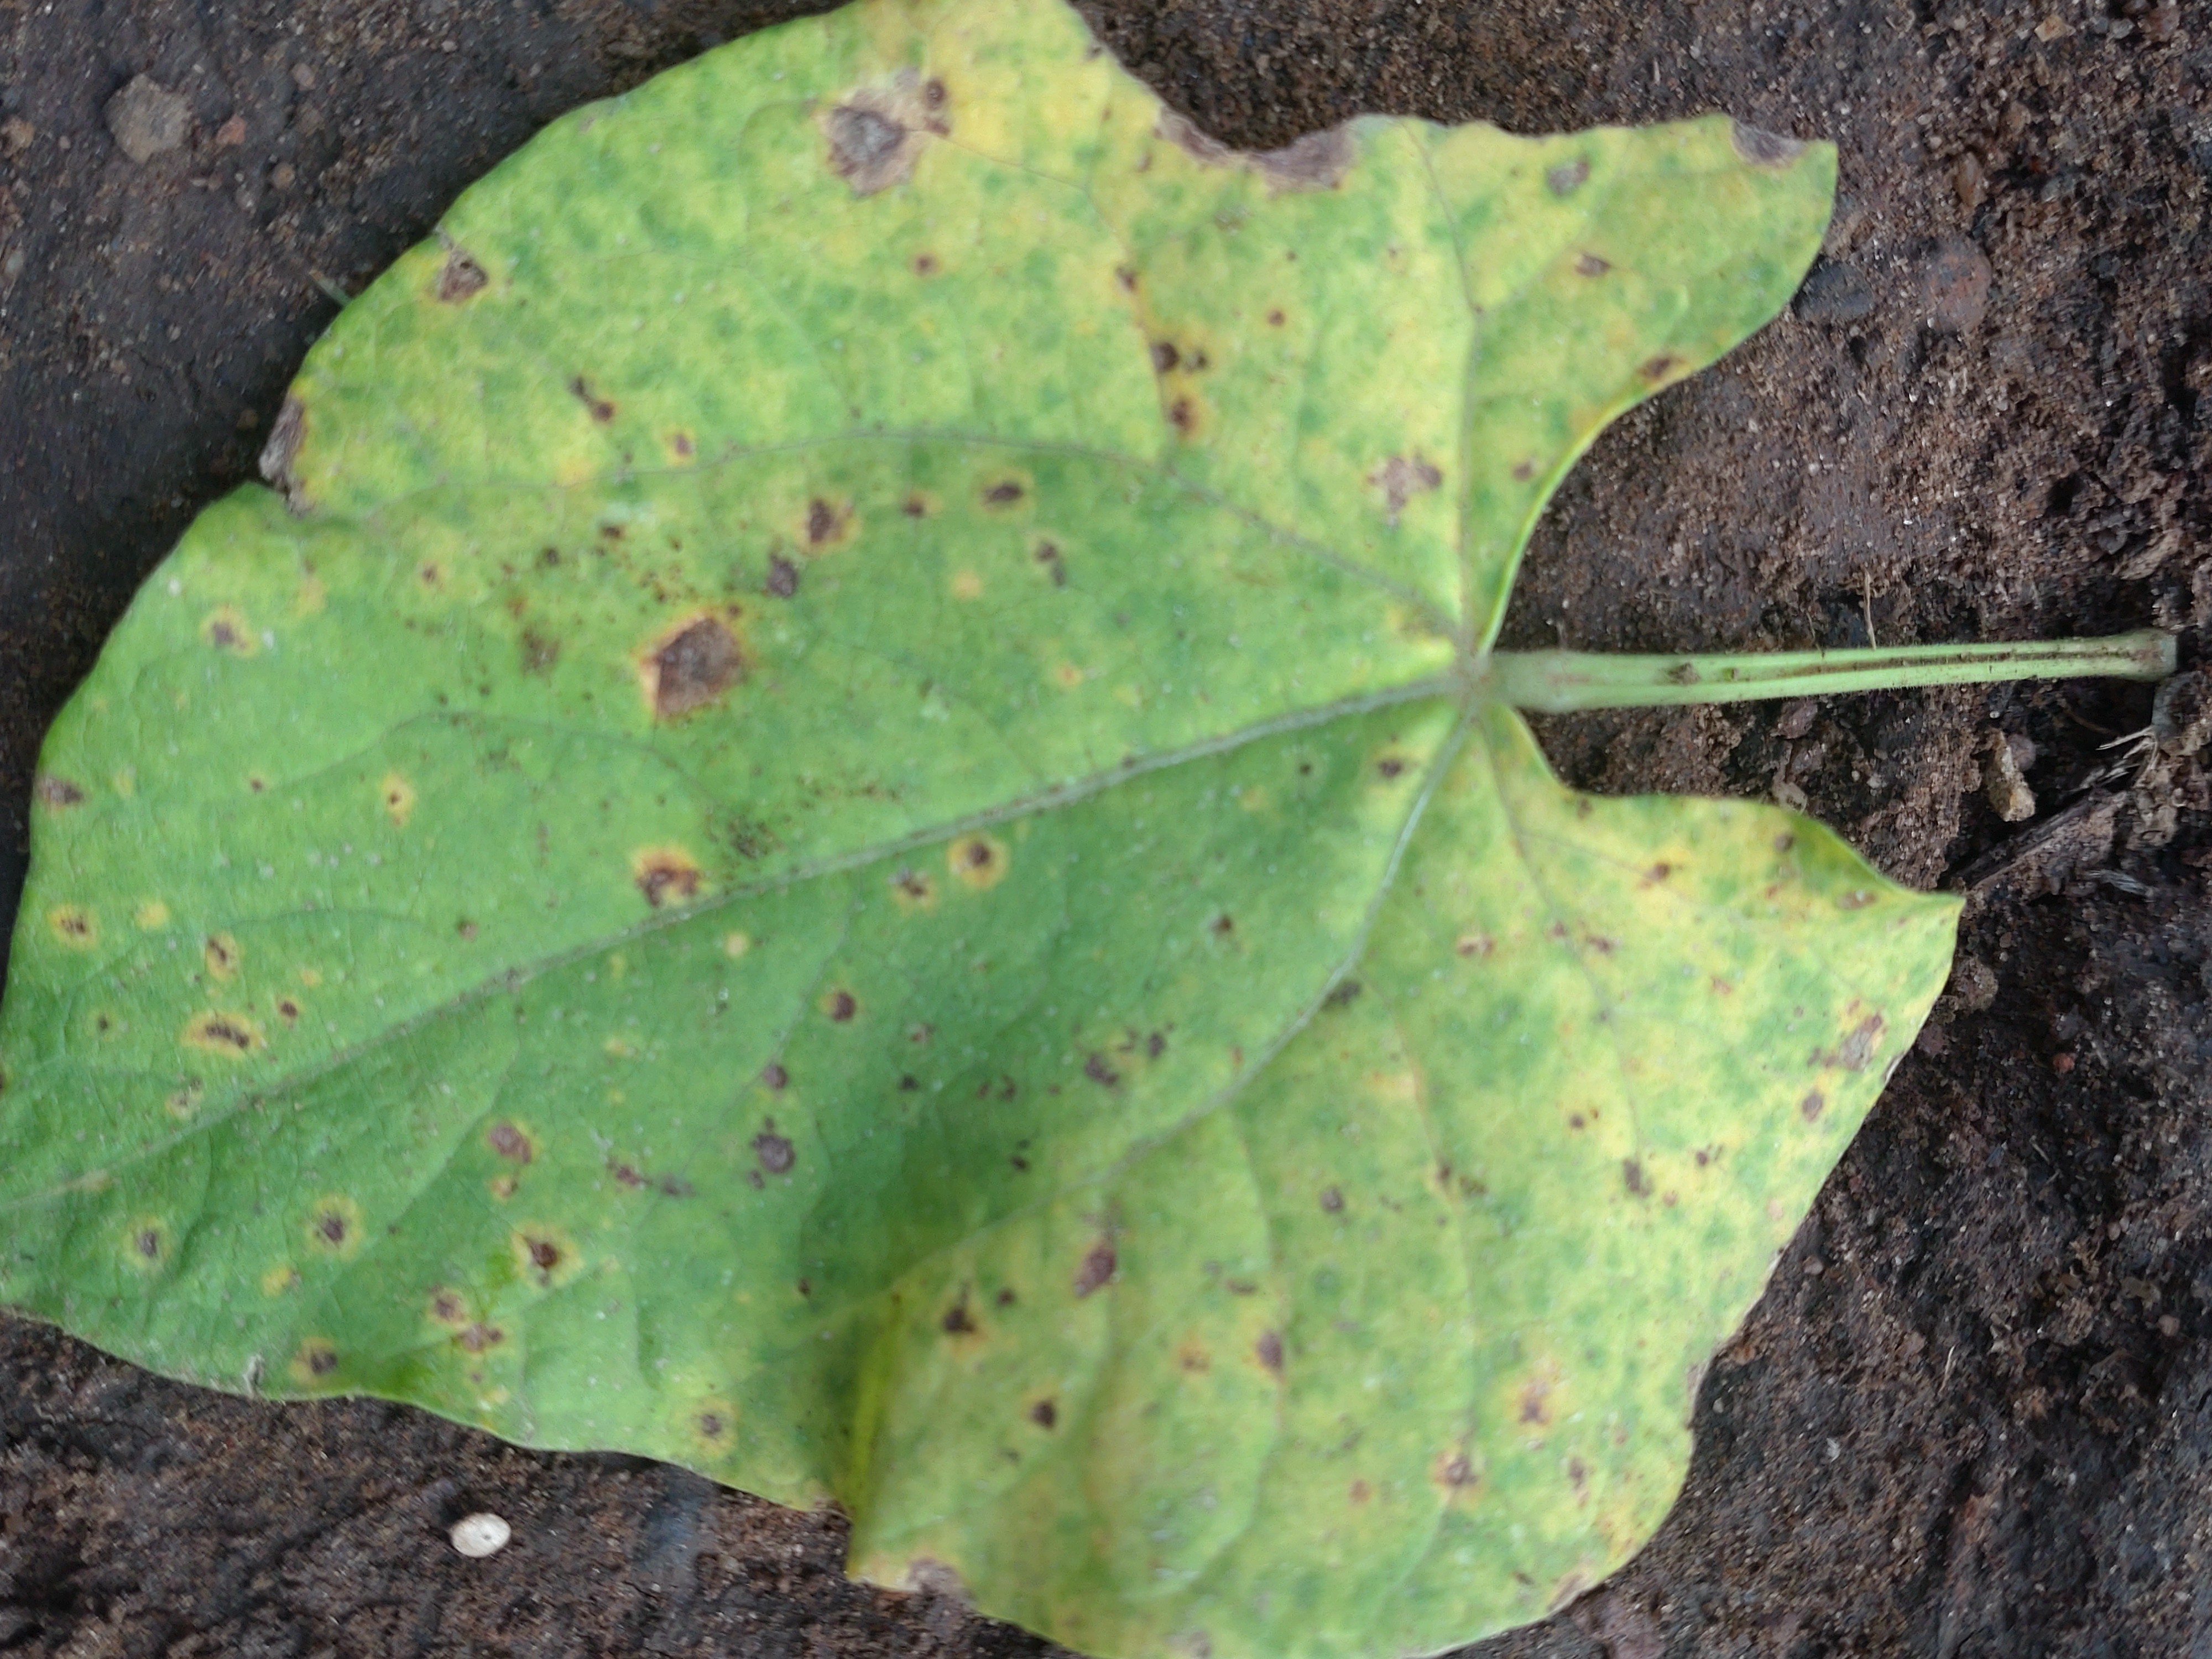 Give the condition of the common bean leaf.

rust
